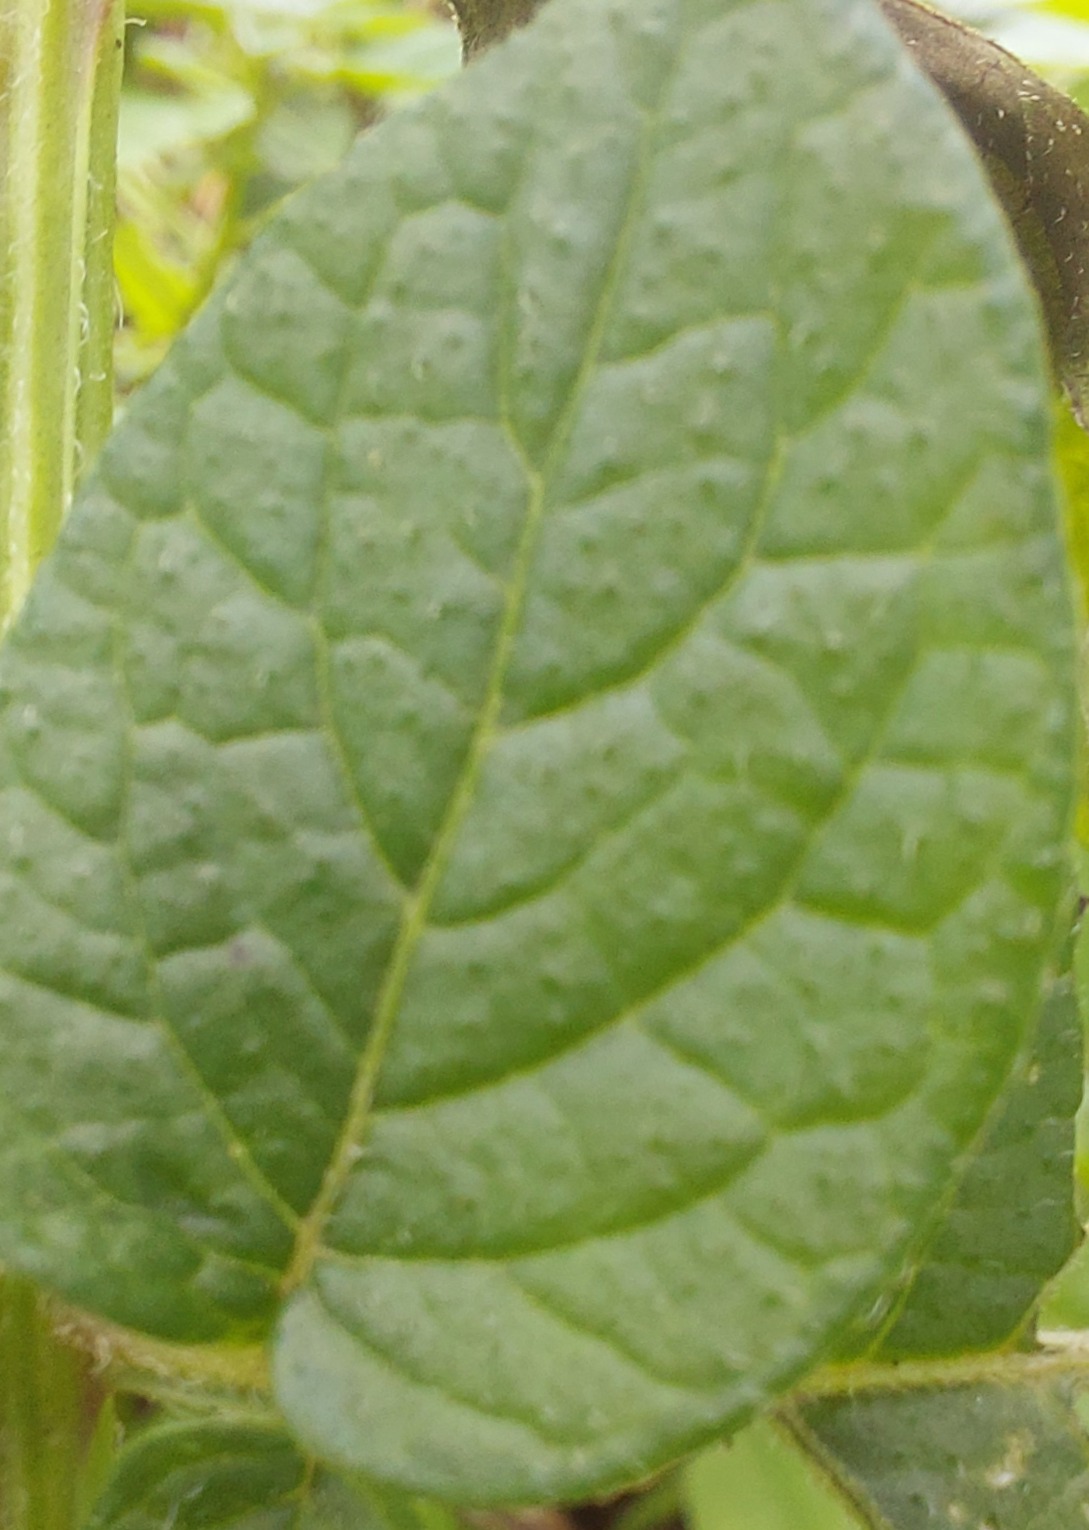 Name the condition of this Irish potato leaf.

healthy
